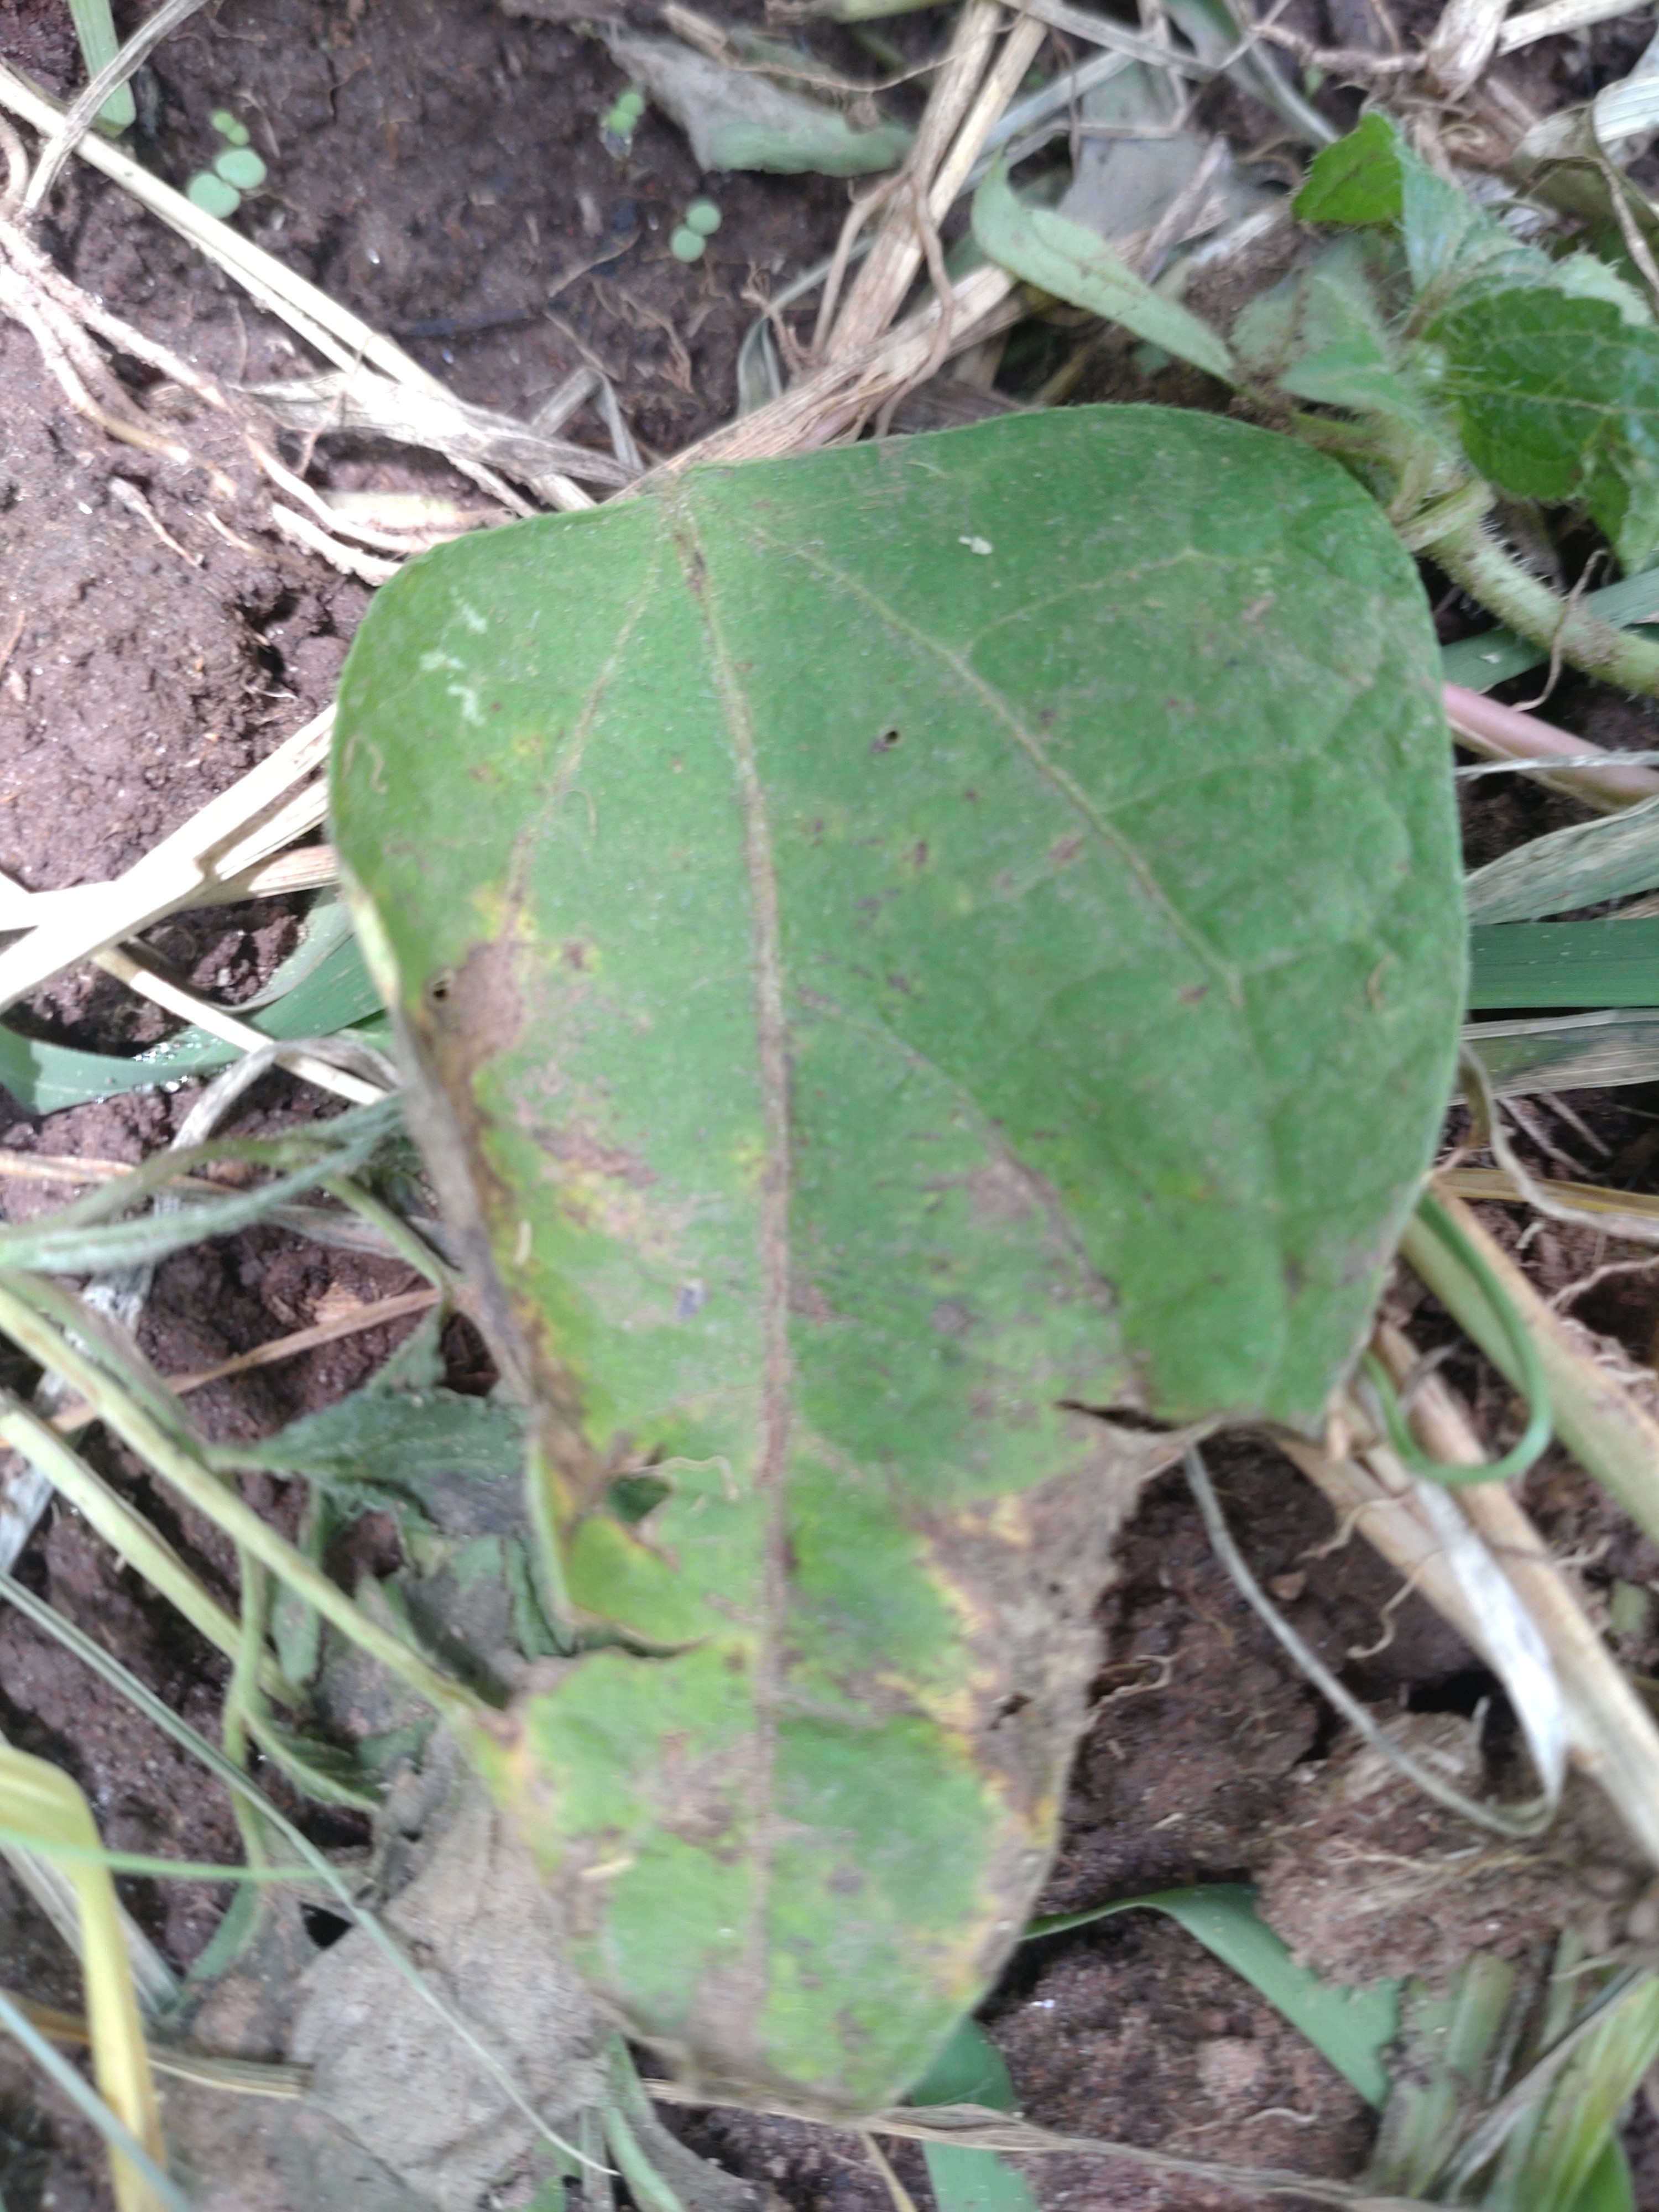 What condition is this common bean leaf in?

anthracnose
